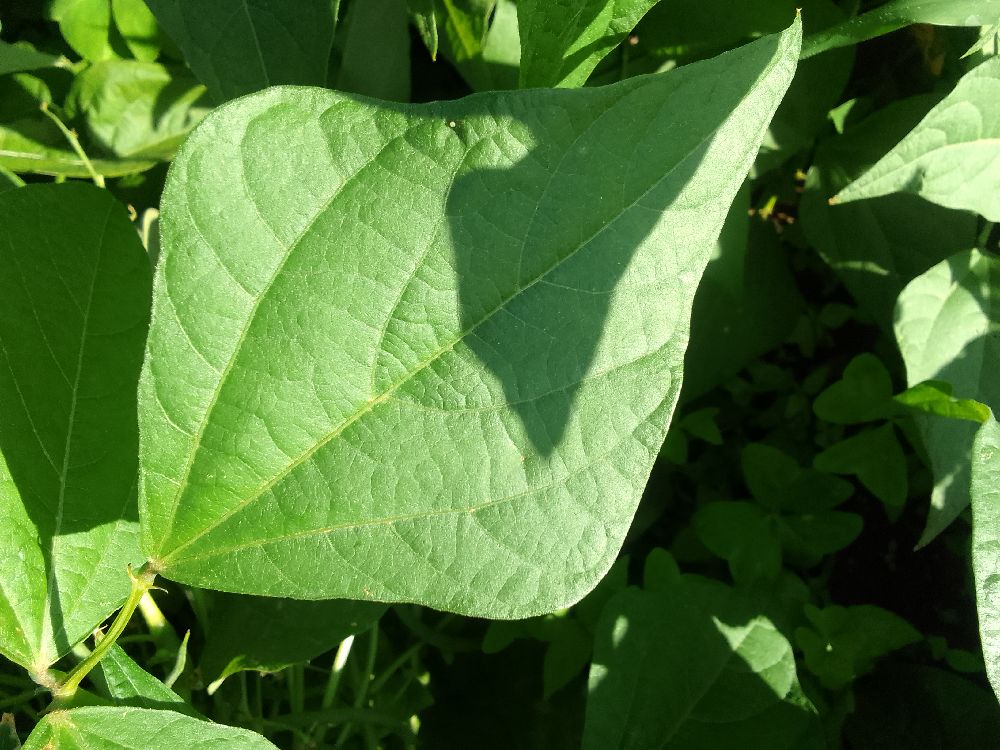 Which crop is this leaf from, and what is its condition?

common bean, healthy
